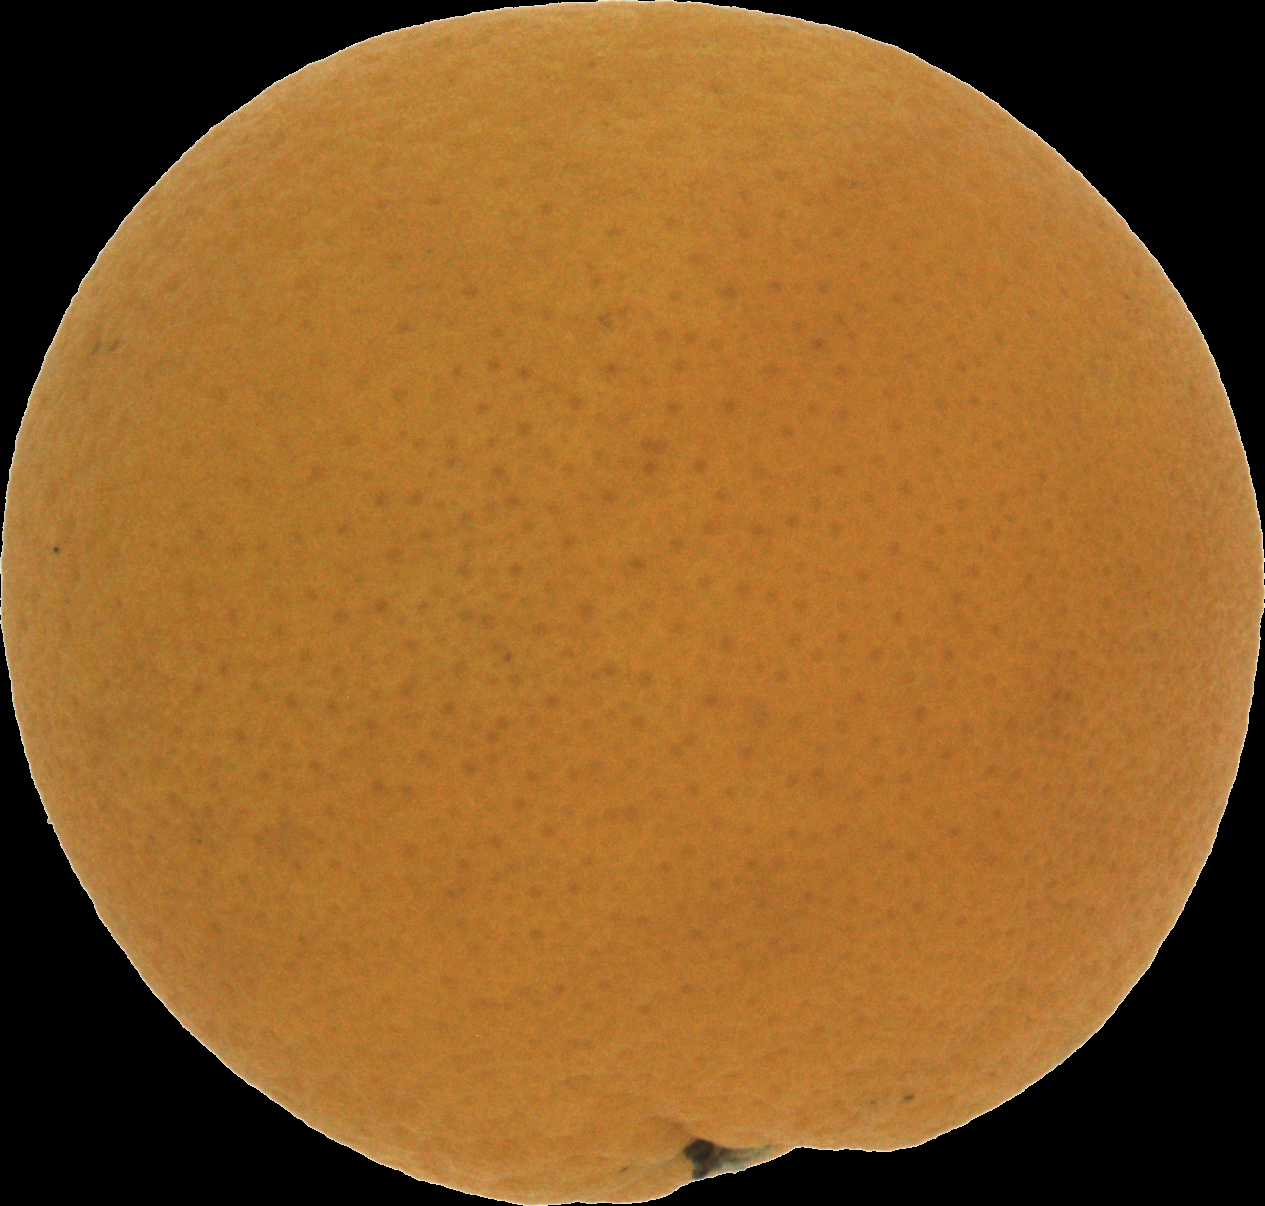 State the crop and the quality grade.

orange, good
